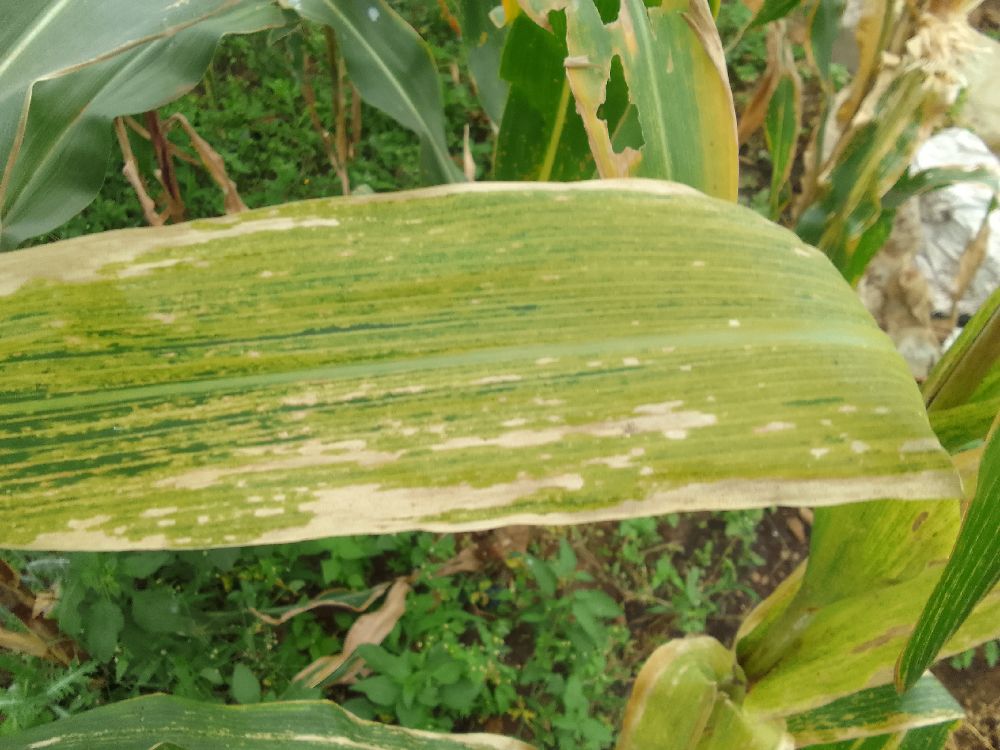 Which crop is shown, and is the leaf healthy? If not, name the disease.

maize, maize lethal necrosis
